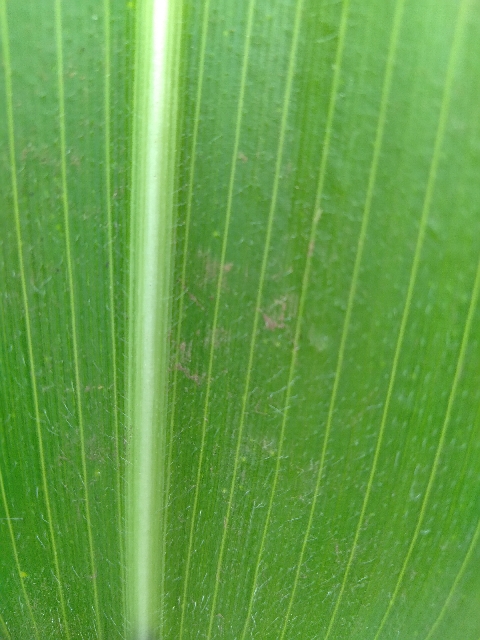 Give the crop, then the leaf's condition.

maize, healthy
